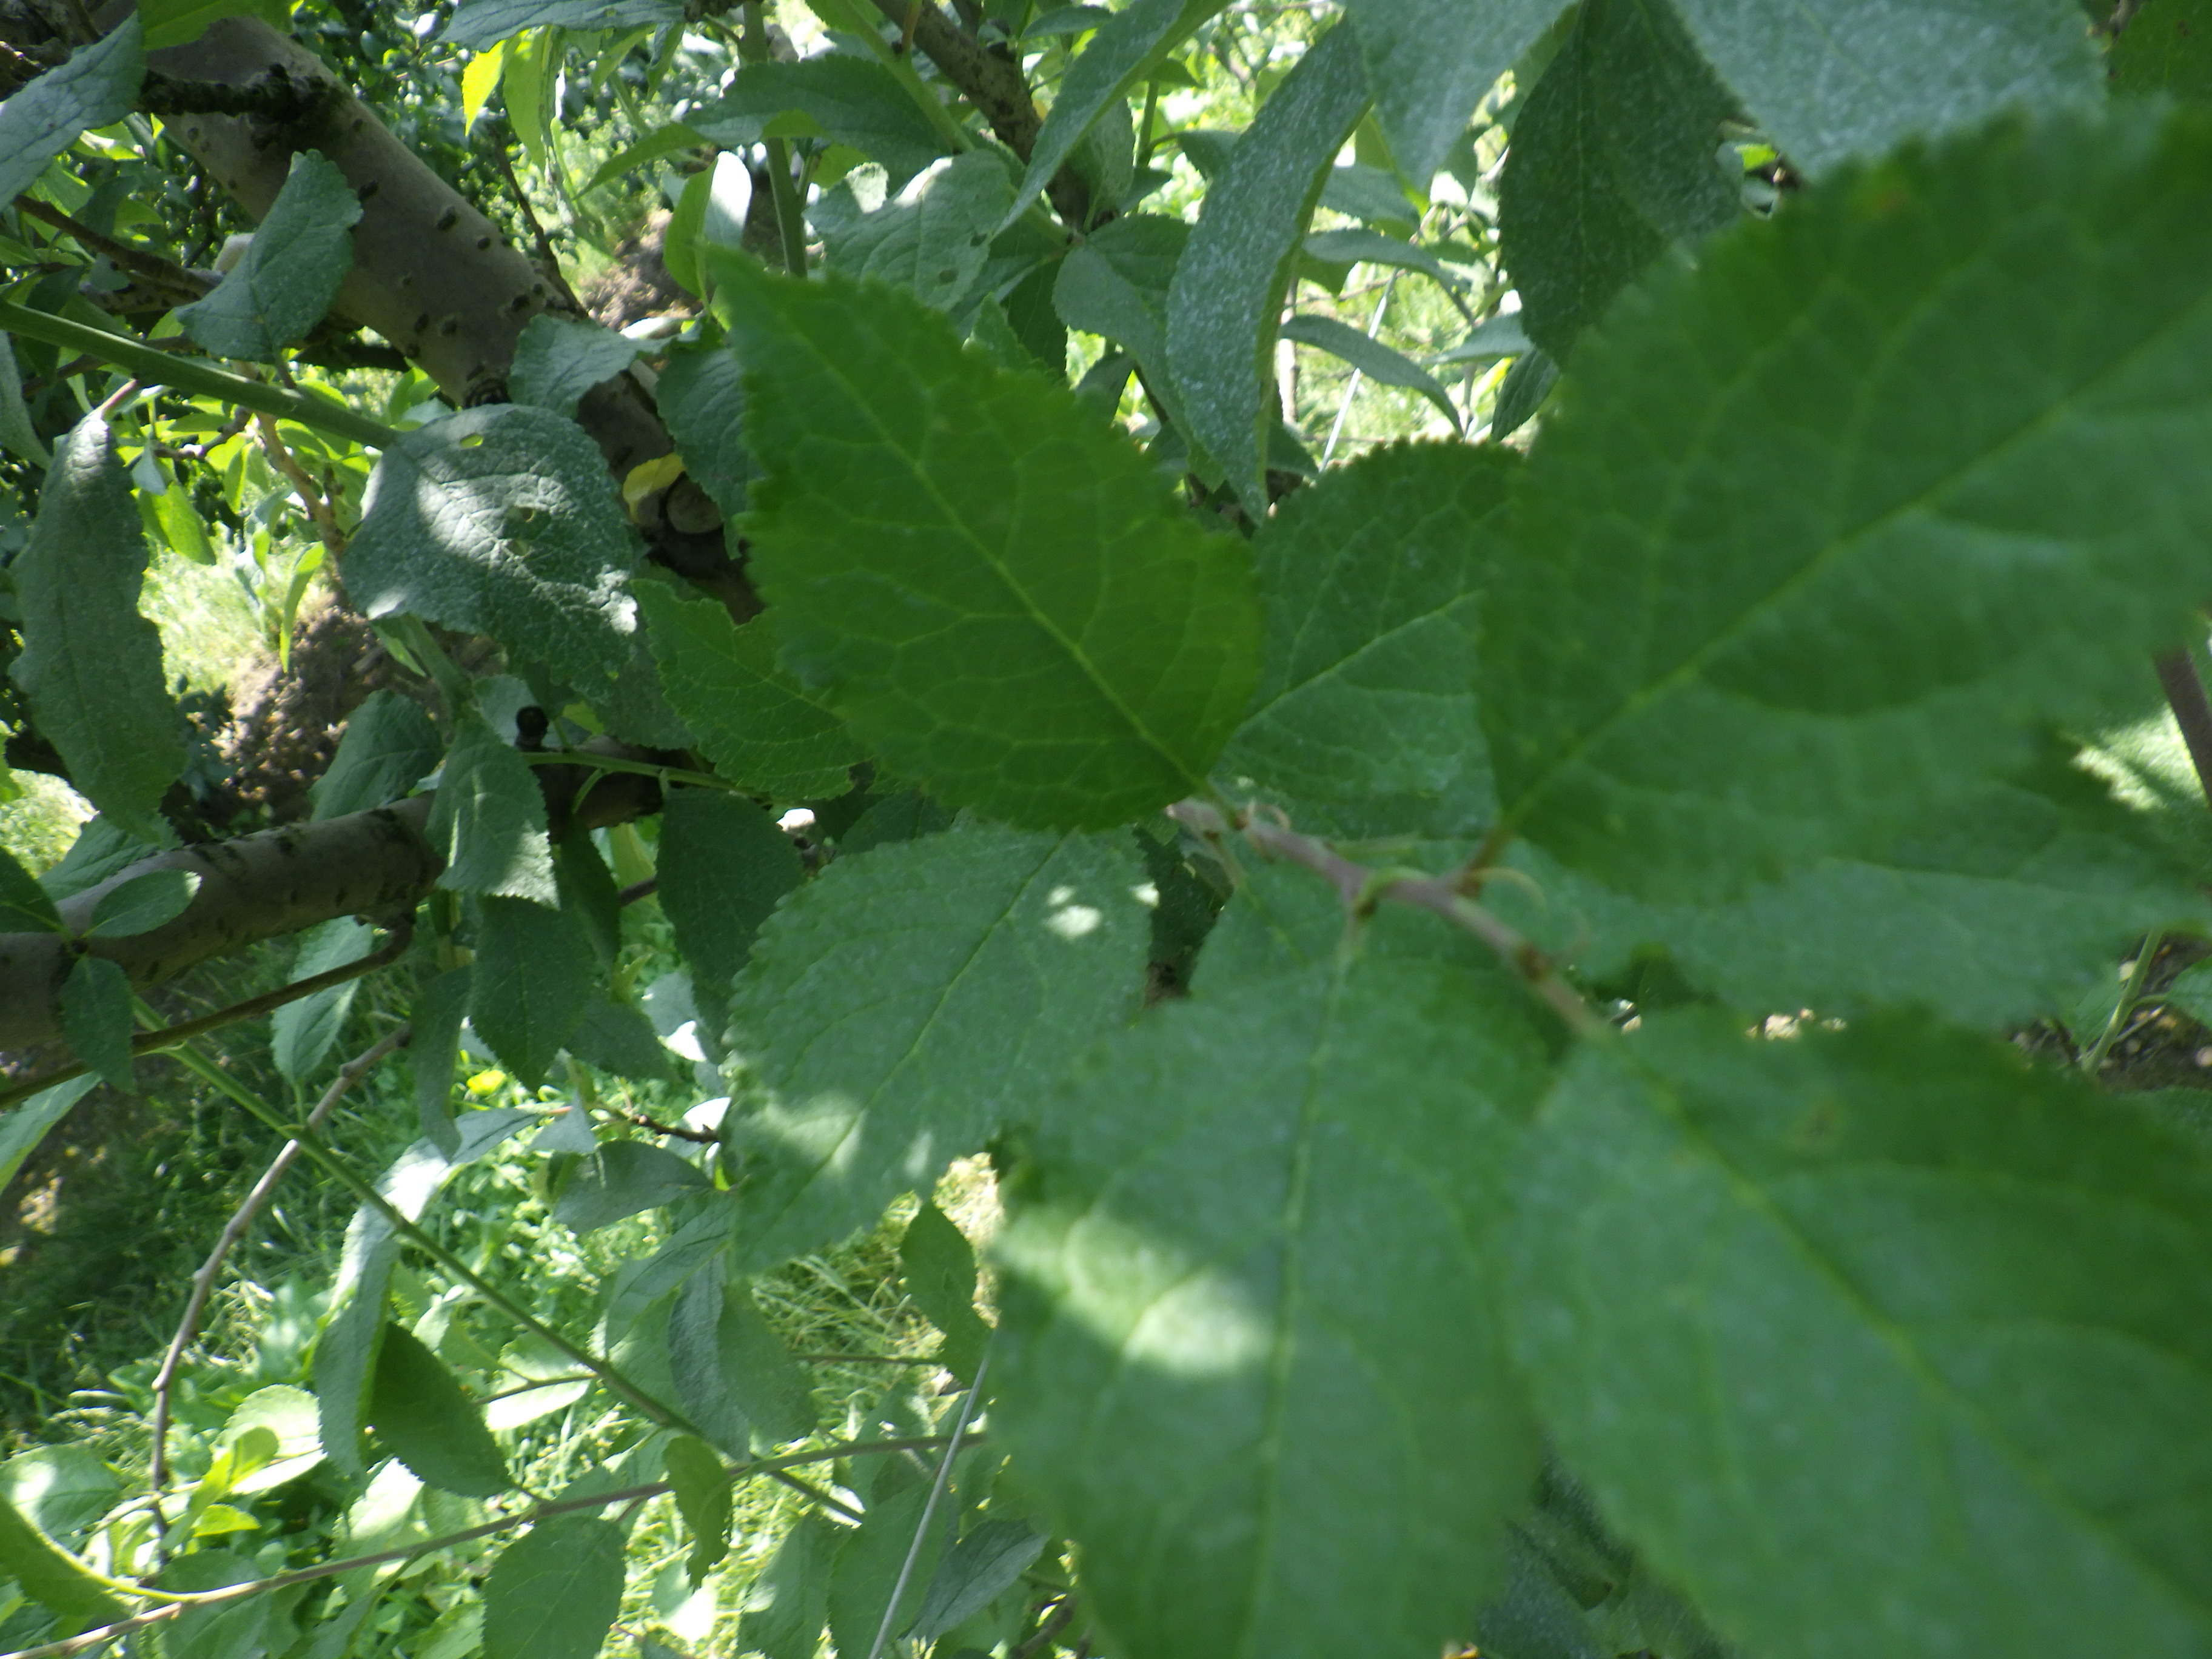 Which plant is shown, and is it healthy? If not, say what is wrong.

plum, healthy
